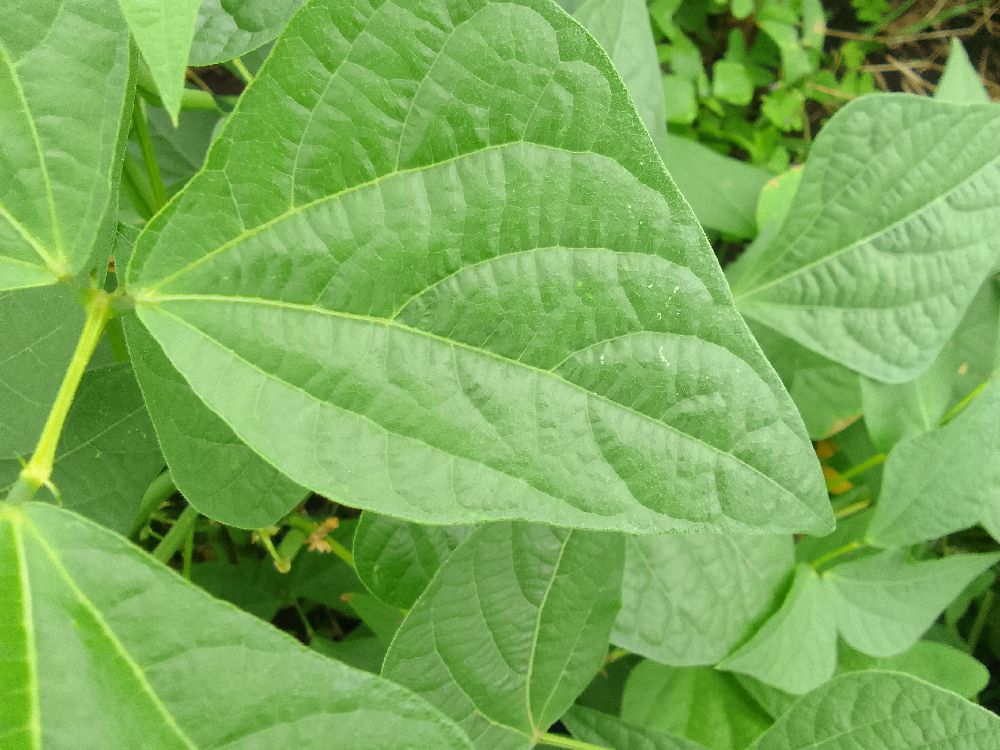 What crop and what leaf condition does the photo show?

common bean, healthy
